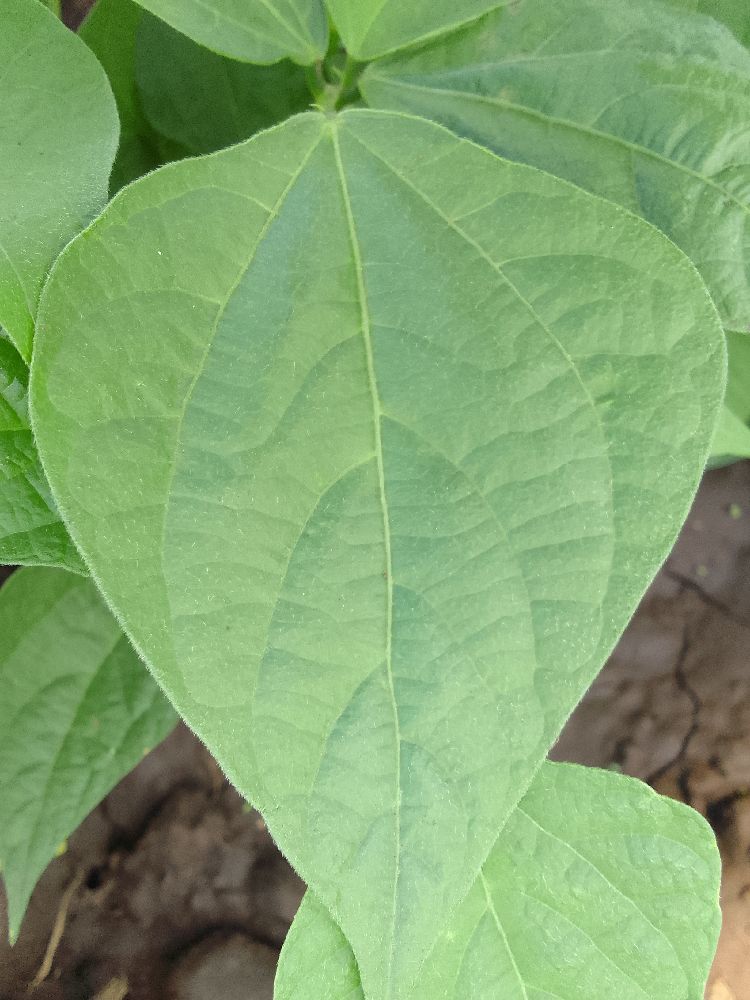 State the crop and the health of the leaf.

common bean, healthy
